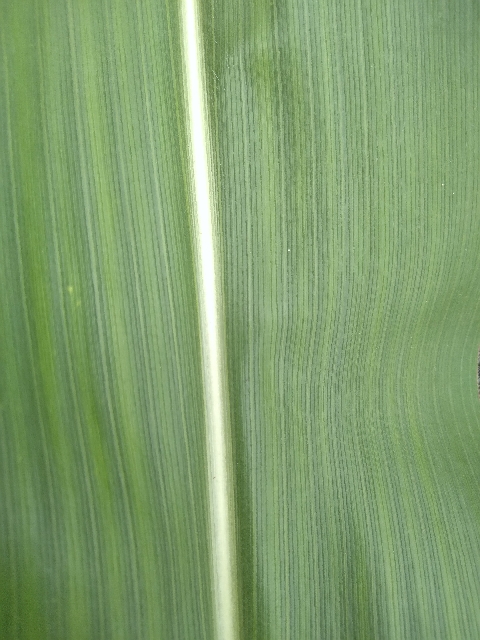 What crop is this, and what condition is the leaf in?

maize, healthy
